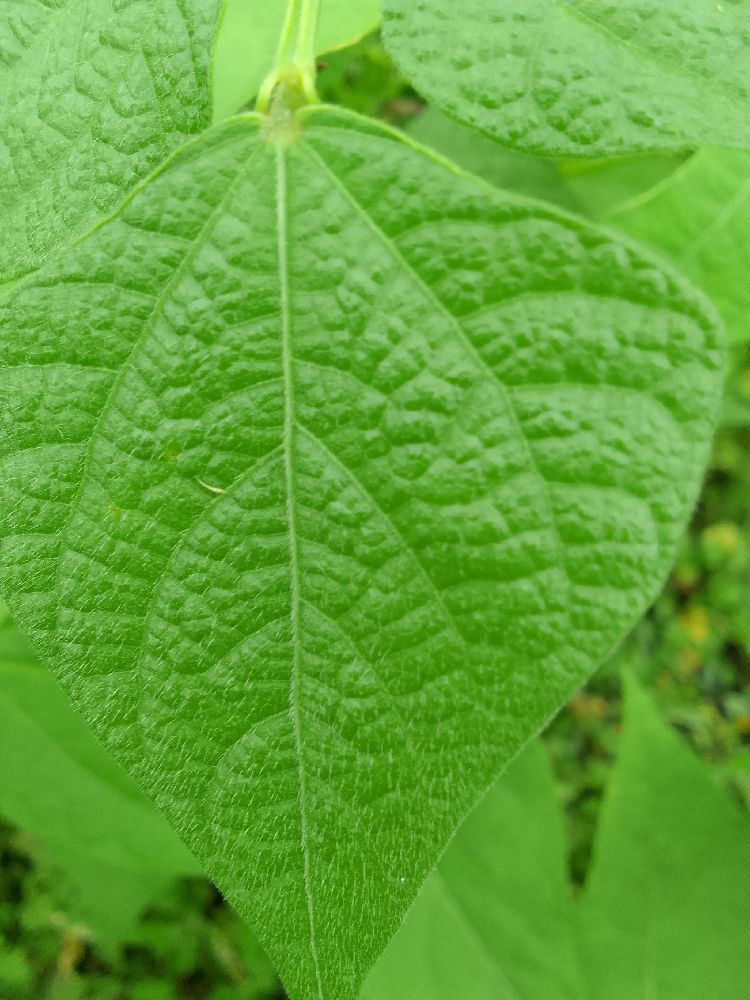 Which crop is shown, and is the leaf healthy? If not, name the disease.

common bean, healthy
